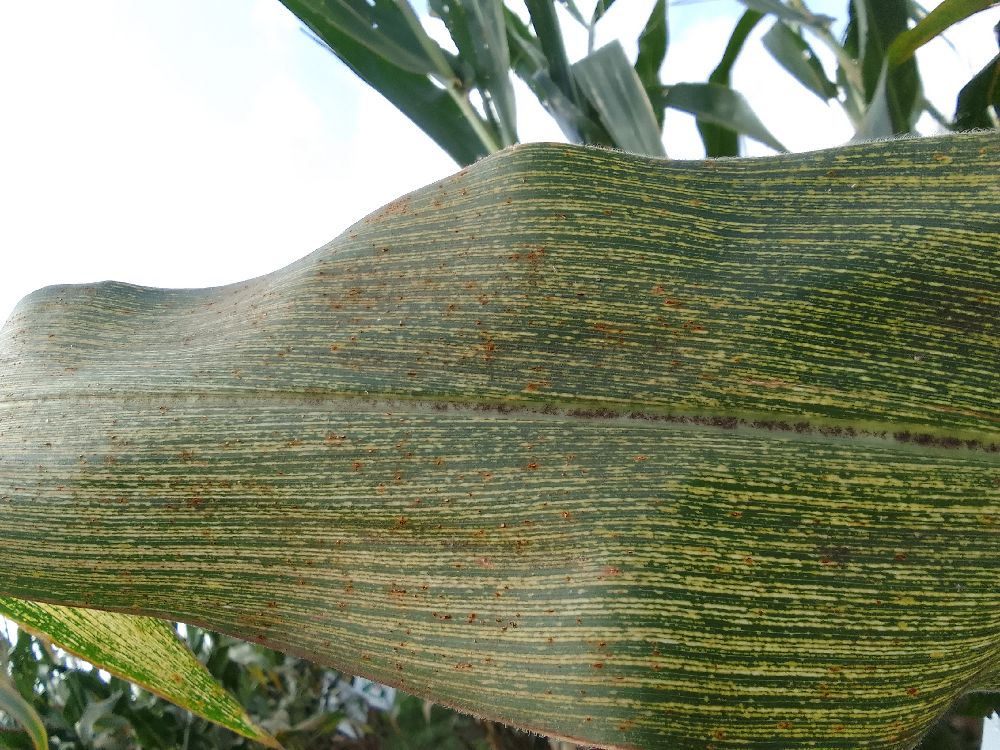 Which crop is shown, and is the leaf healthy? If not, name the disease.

maize, maize streak virus
